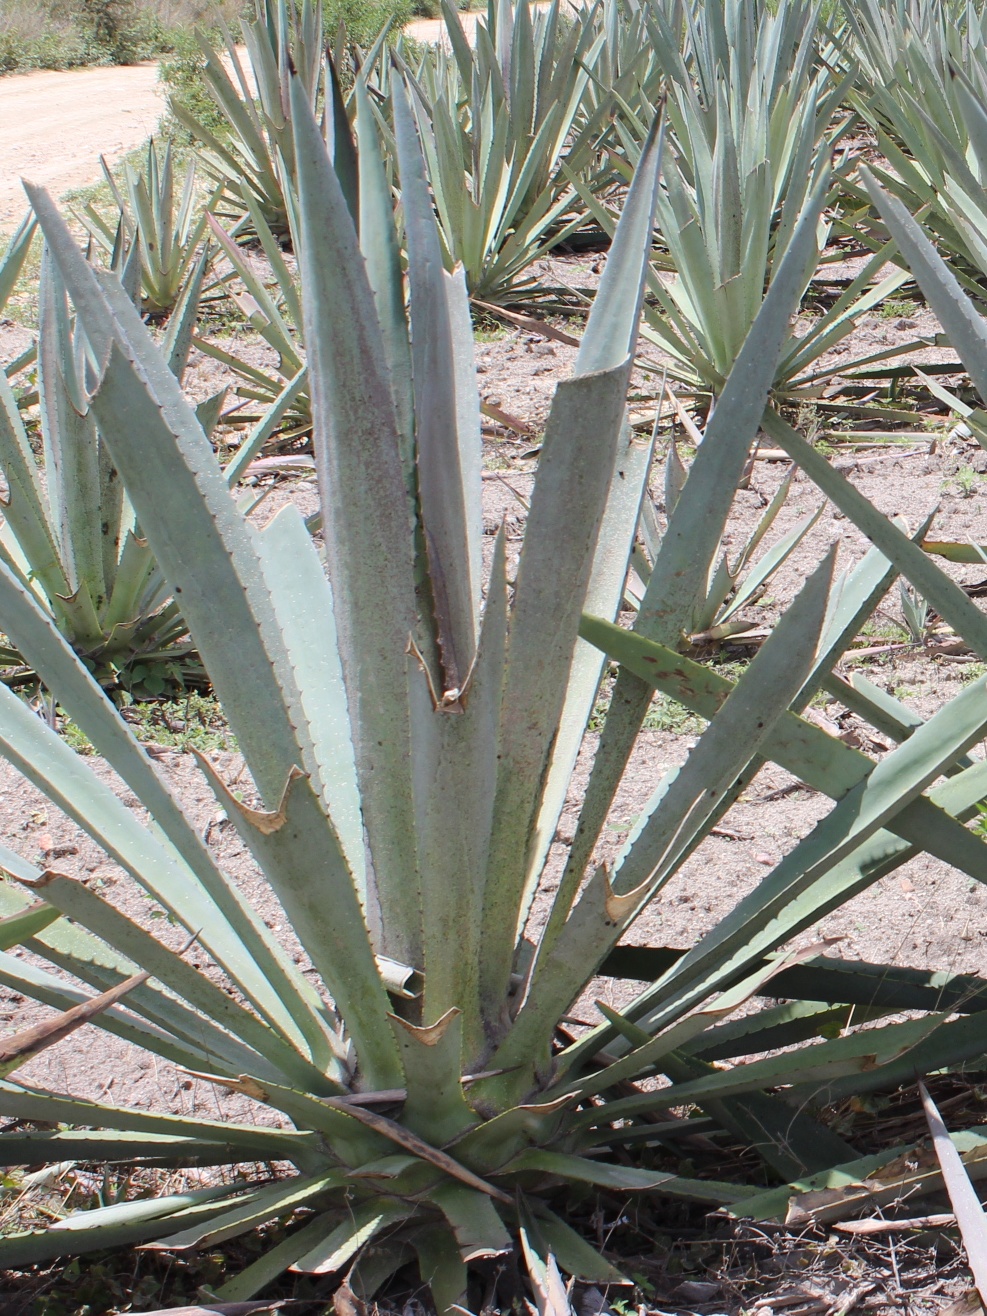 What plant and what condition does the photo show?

agave, spotted
